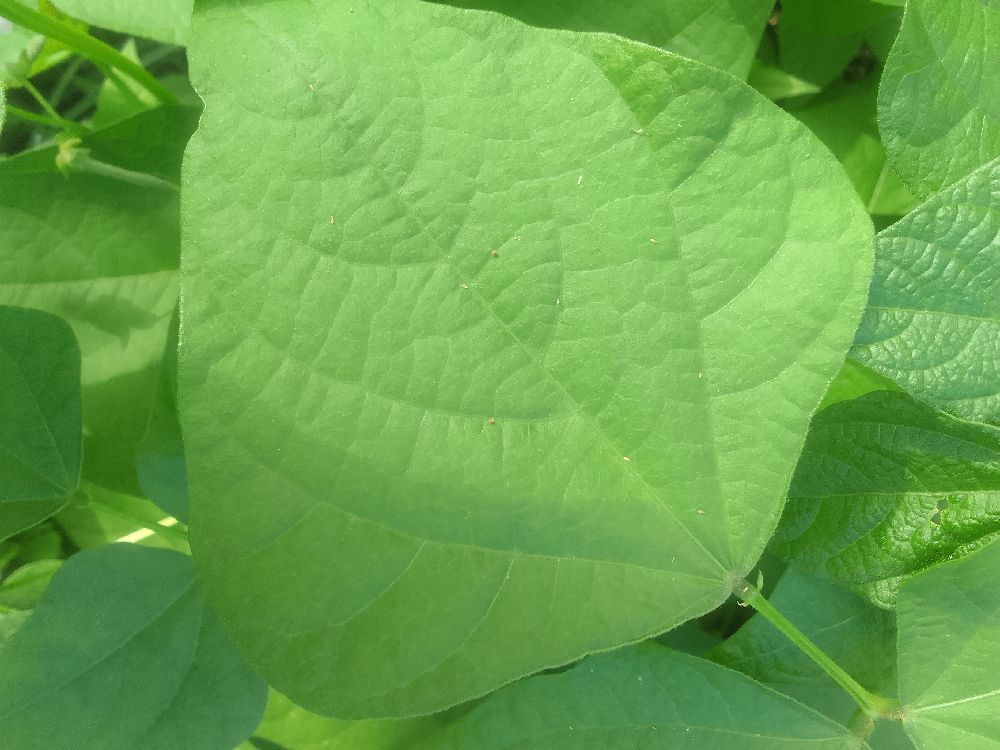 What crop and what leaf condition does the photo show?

common bean, healthy
